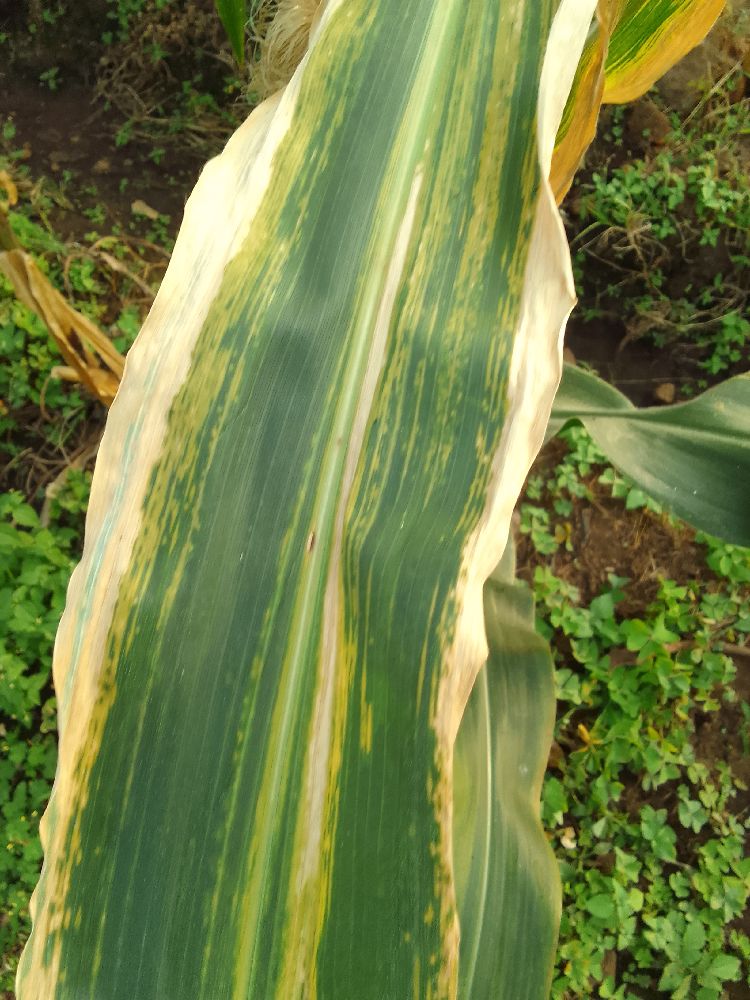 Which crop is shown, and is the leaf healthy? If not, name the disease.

maize, maize lethal necrosis
